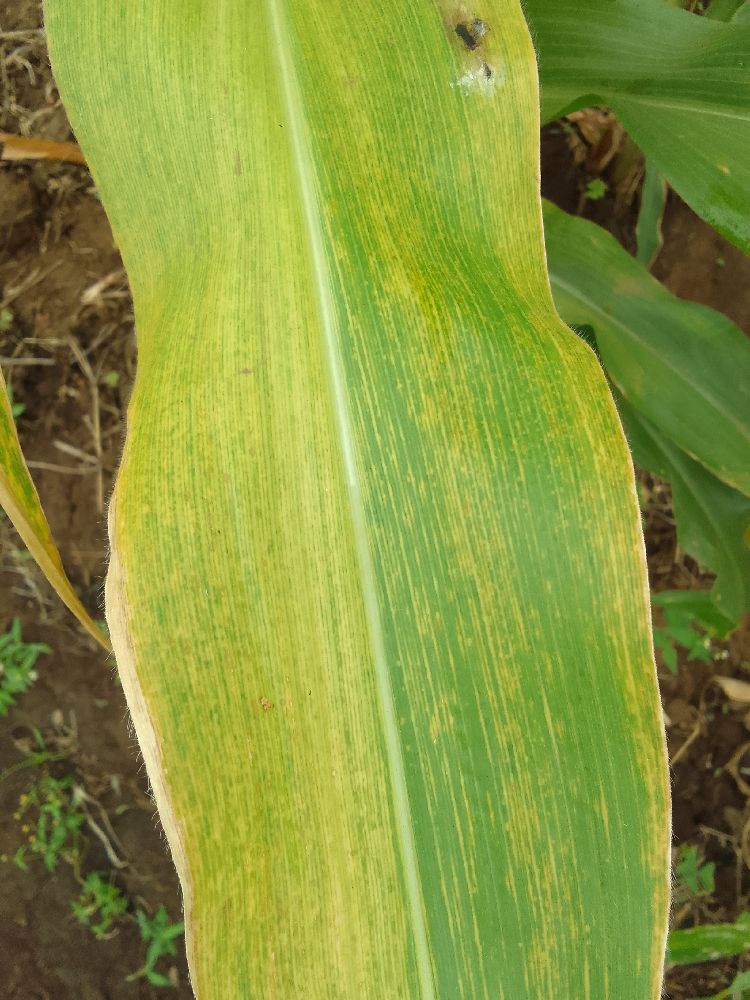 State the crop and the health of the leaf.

maize, maize lethal necrosis
